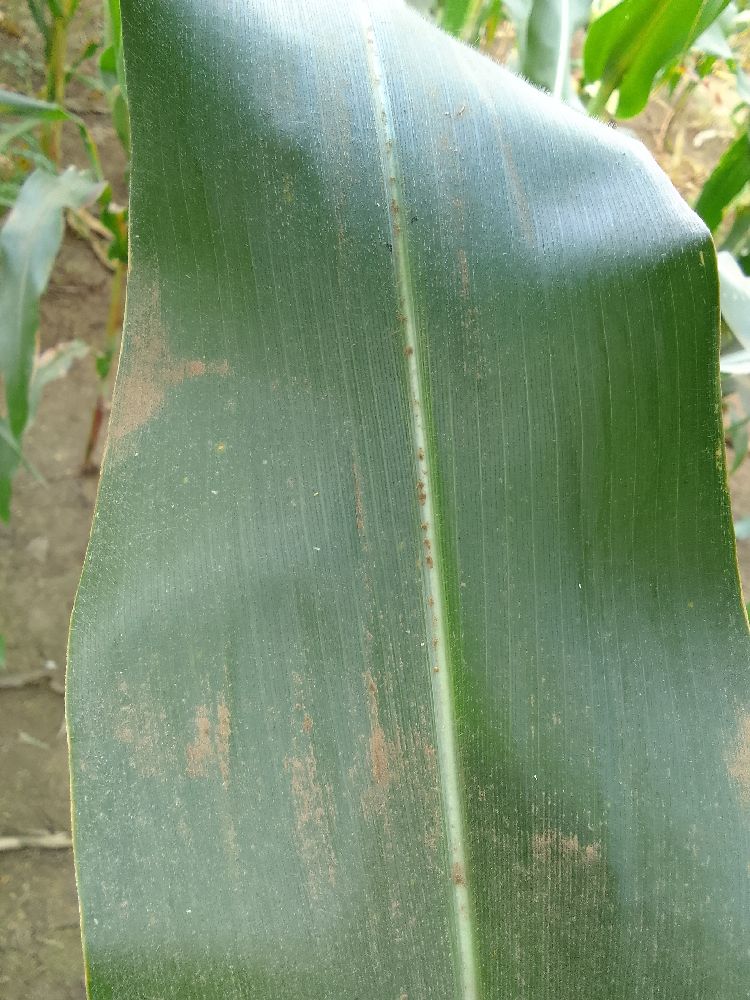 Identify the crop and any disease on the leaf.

maize, healthy
